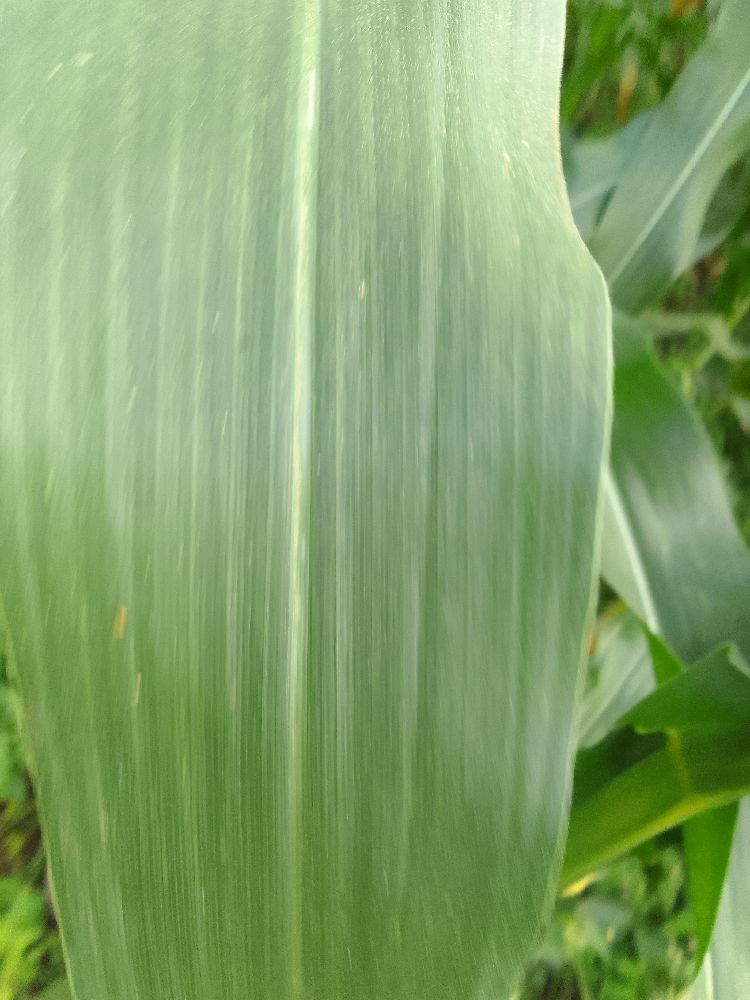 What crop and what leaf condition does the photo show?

maize, healthy
